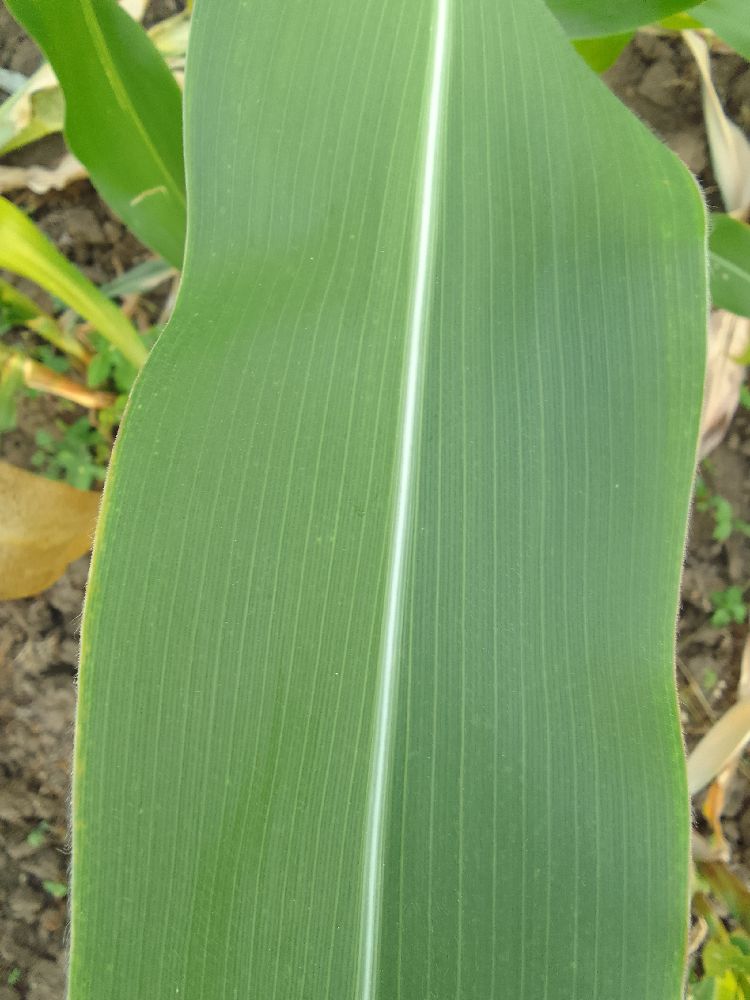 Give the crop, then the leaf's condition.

maize, healthy
